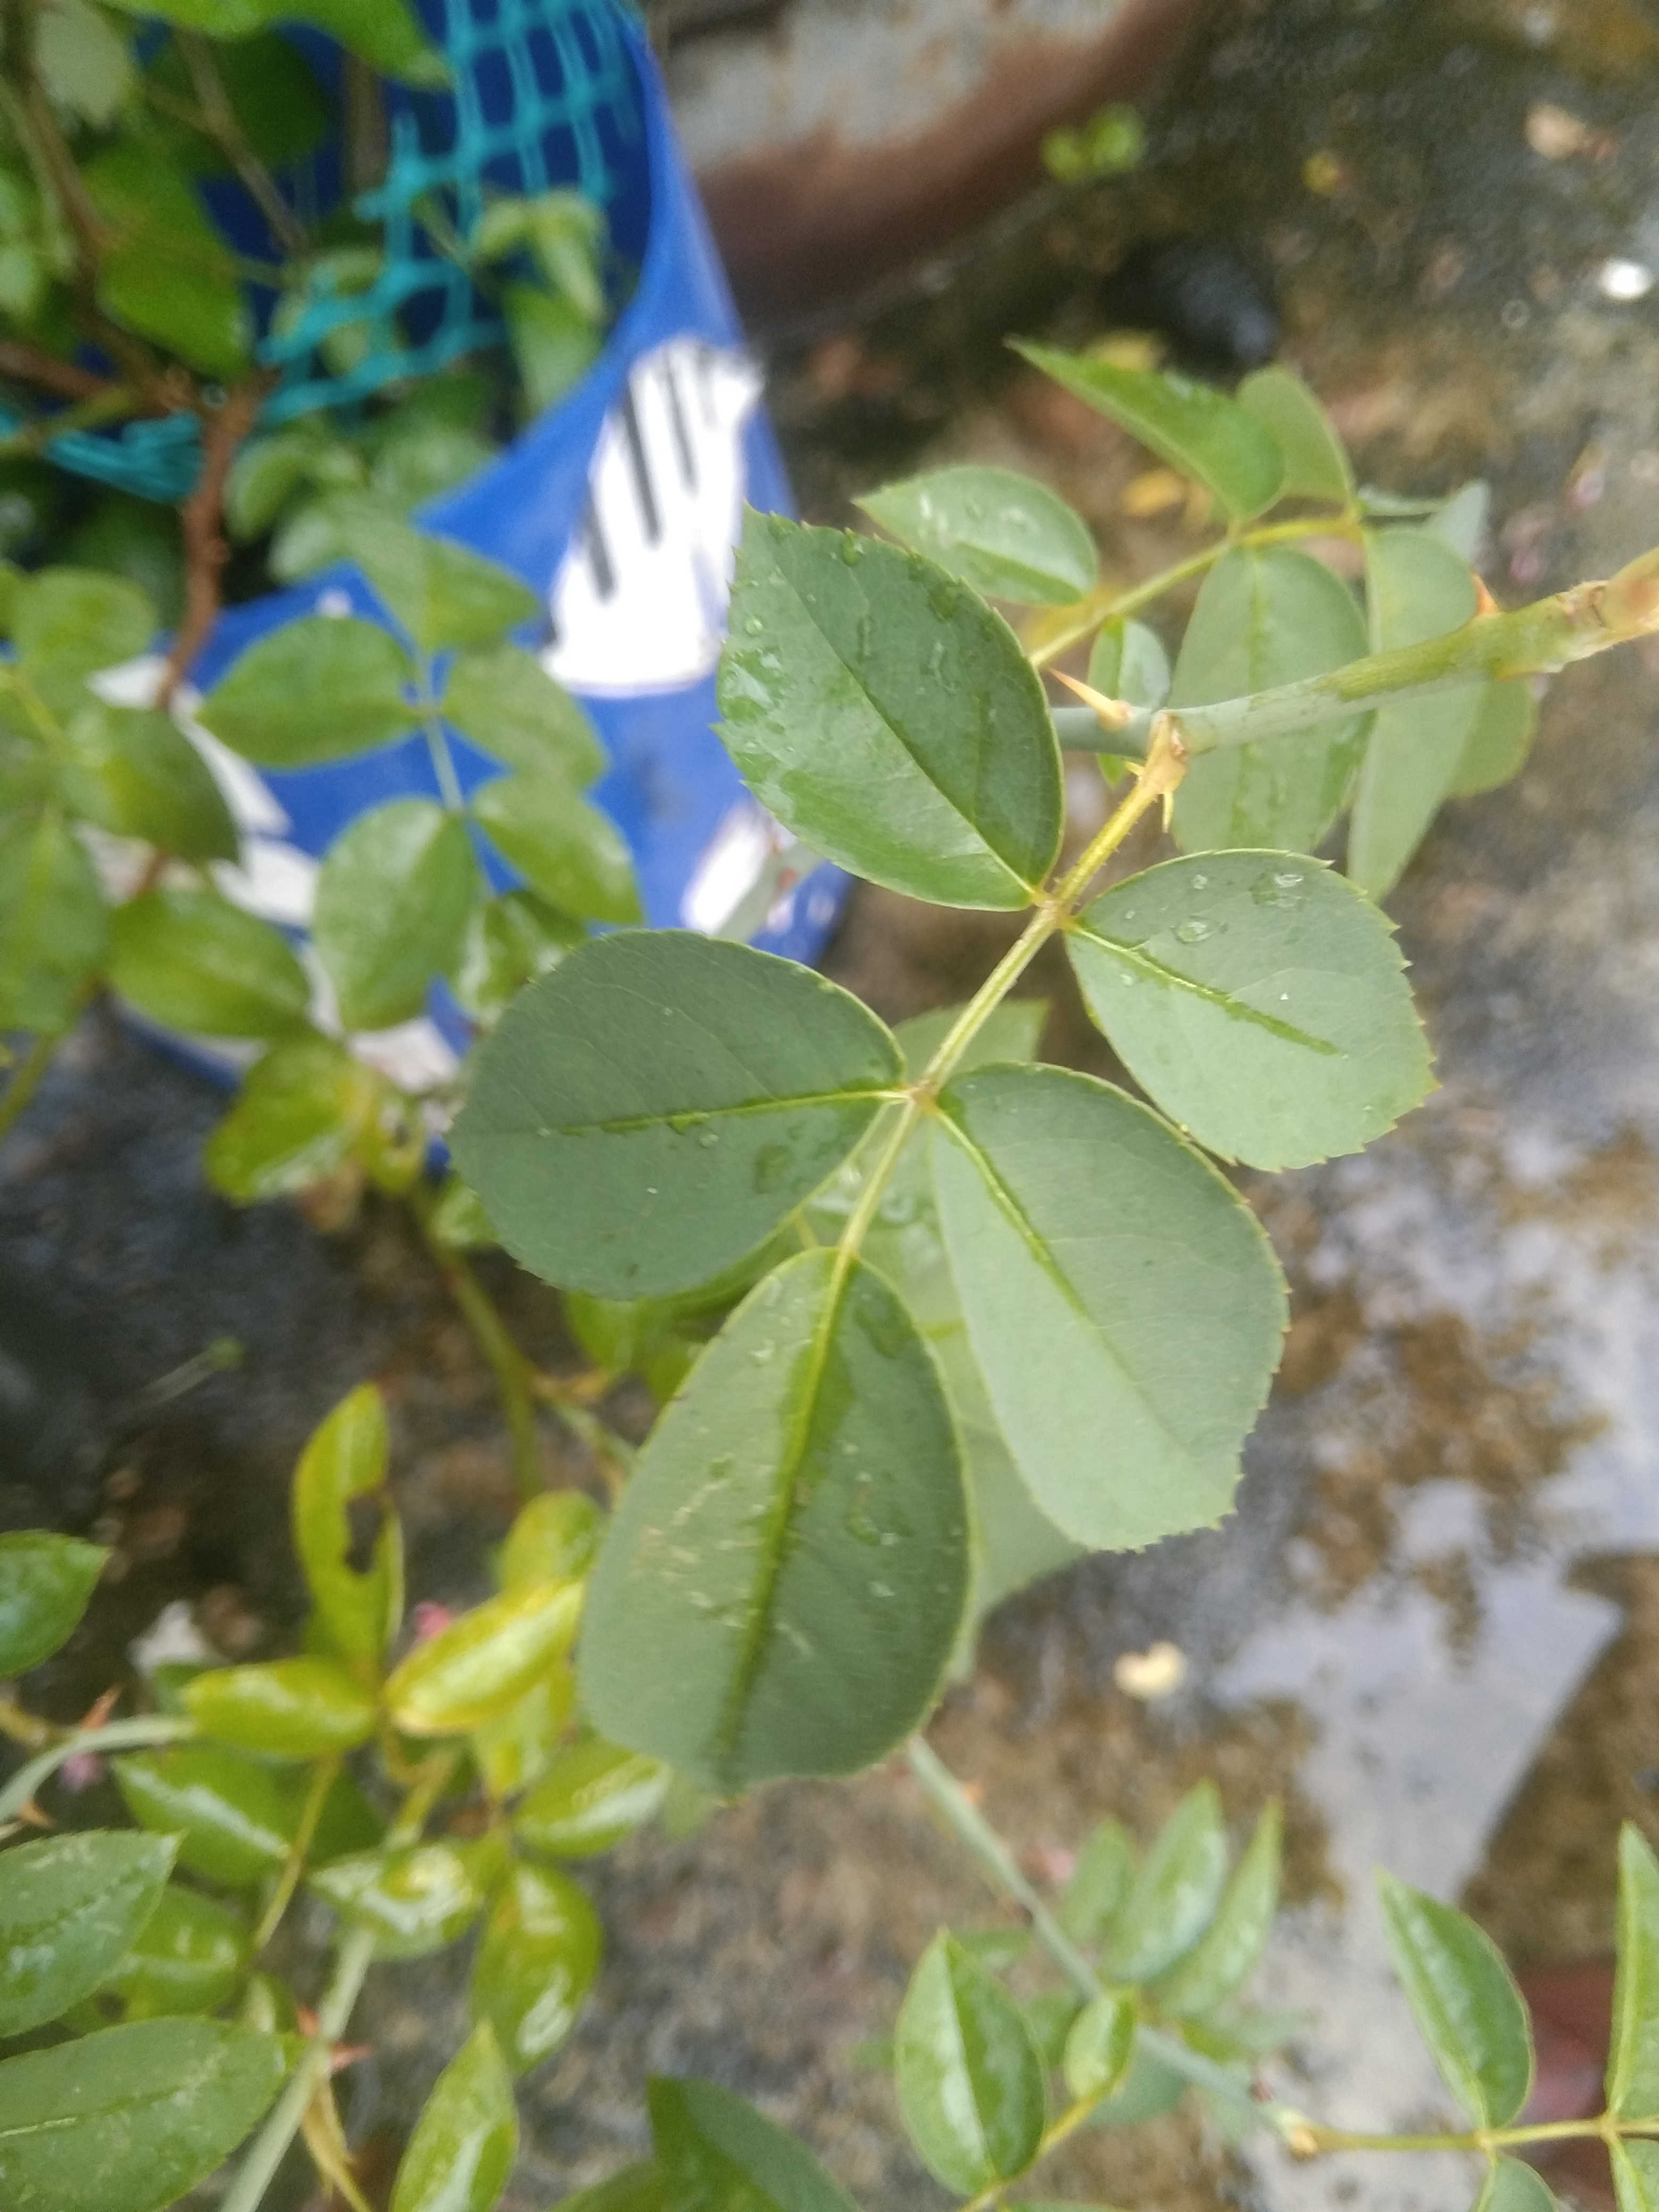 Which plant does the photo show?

rose
